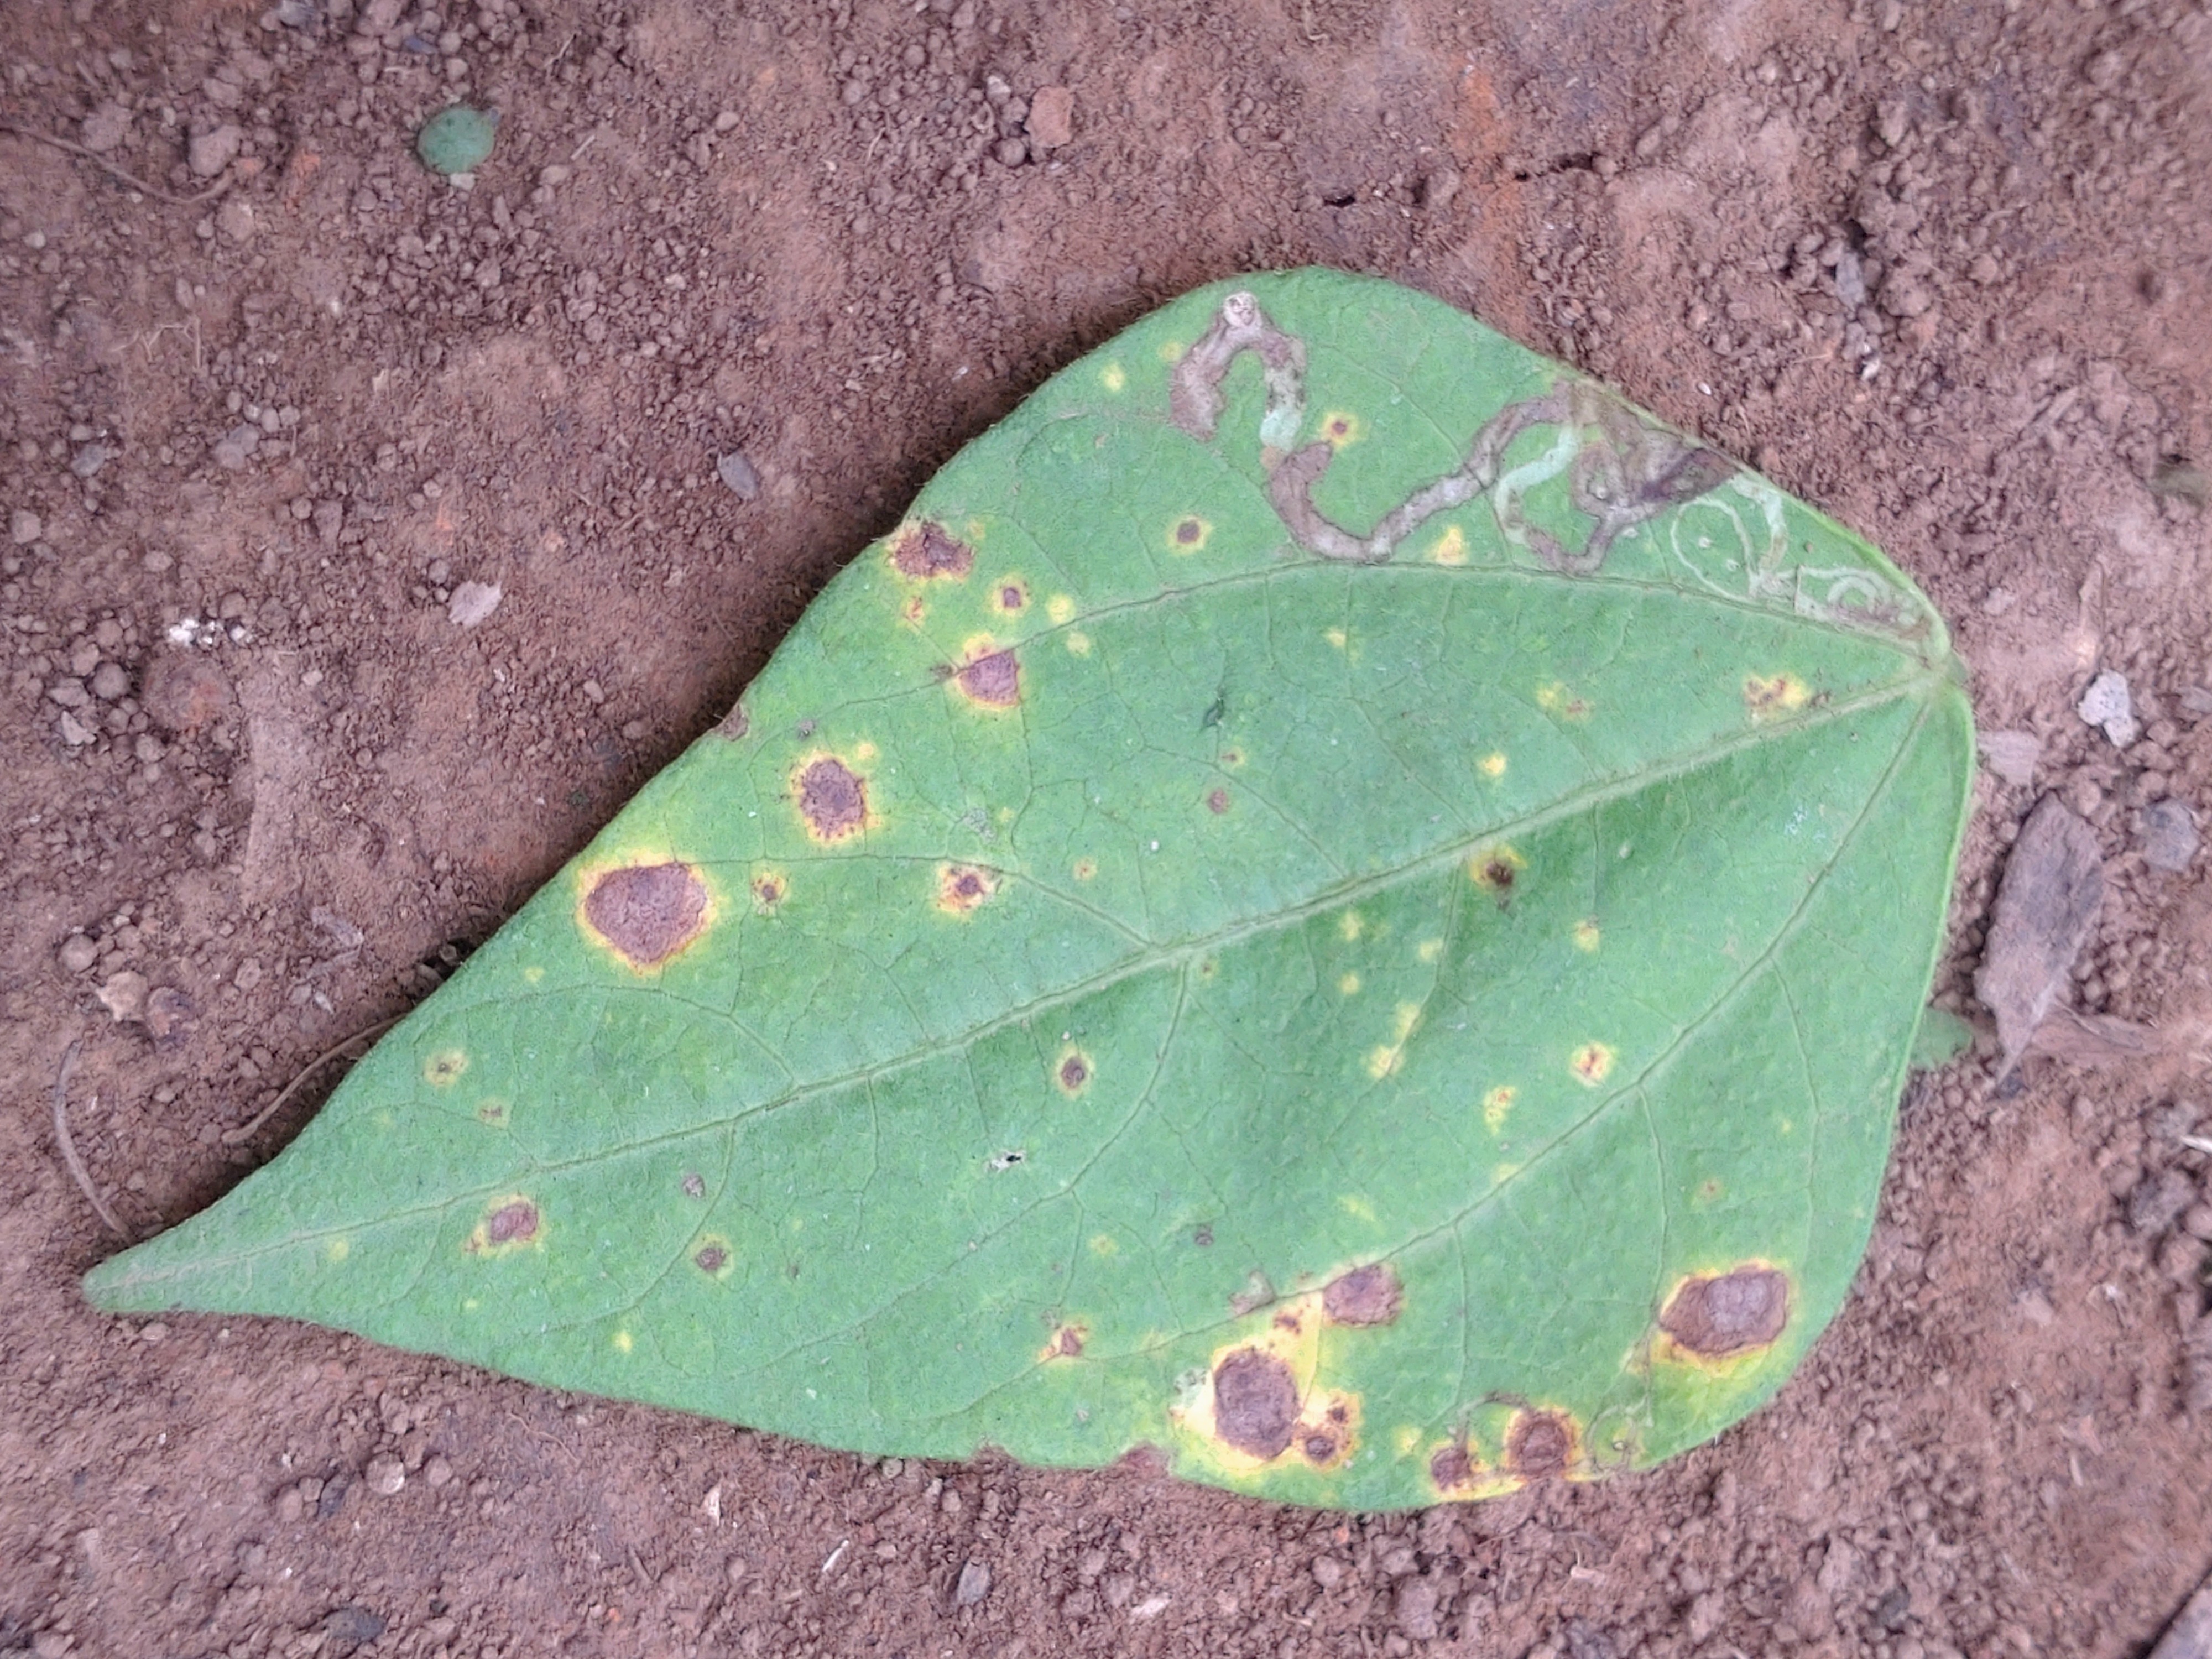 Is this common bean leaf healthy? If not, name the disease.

rust
